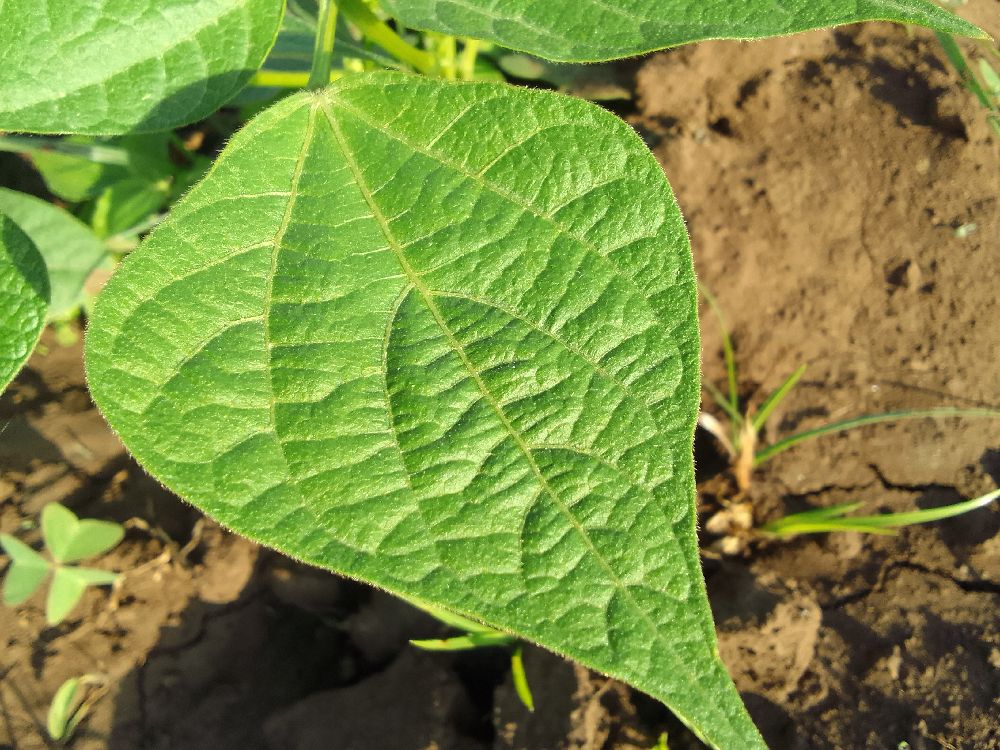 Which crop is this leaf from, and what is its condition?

common bean, healthy
